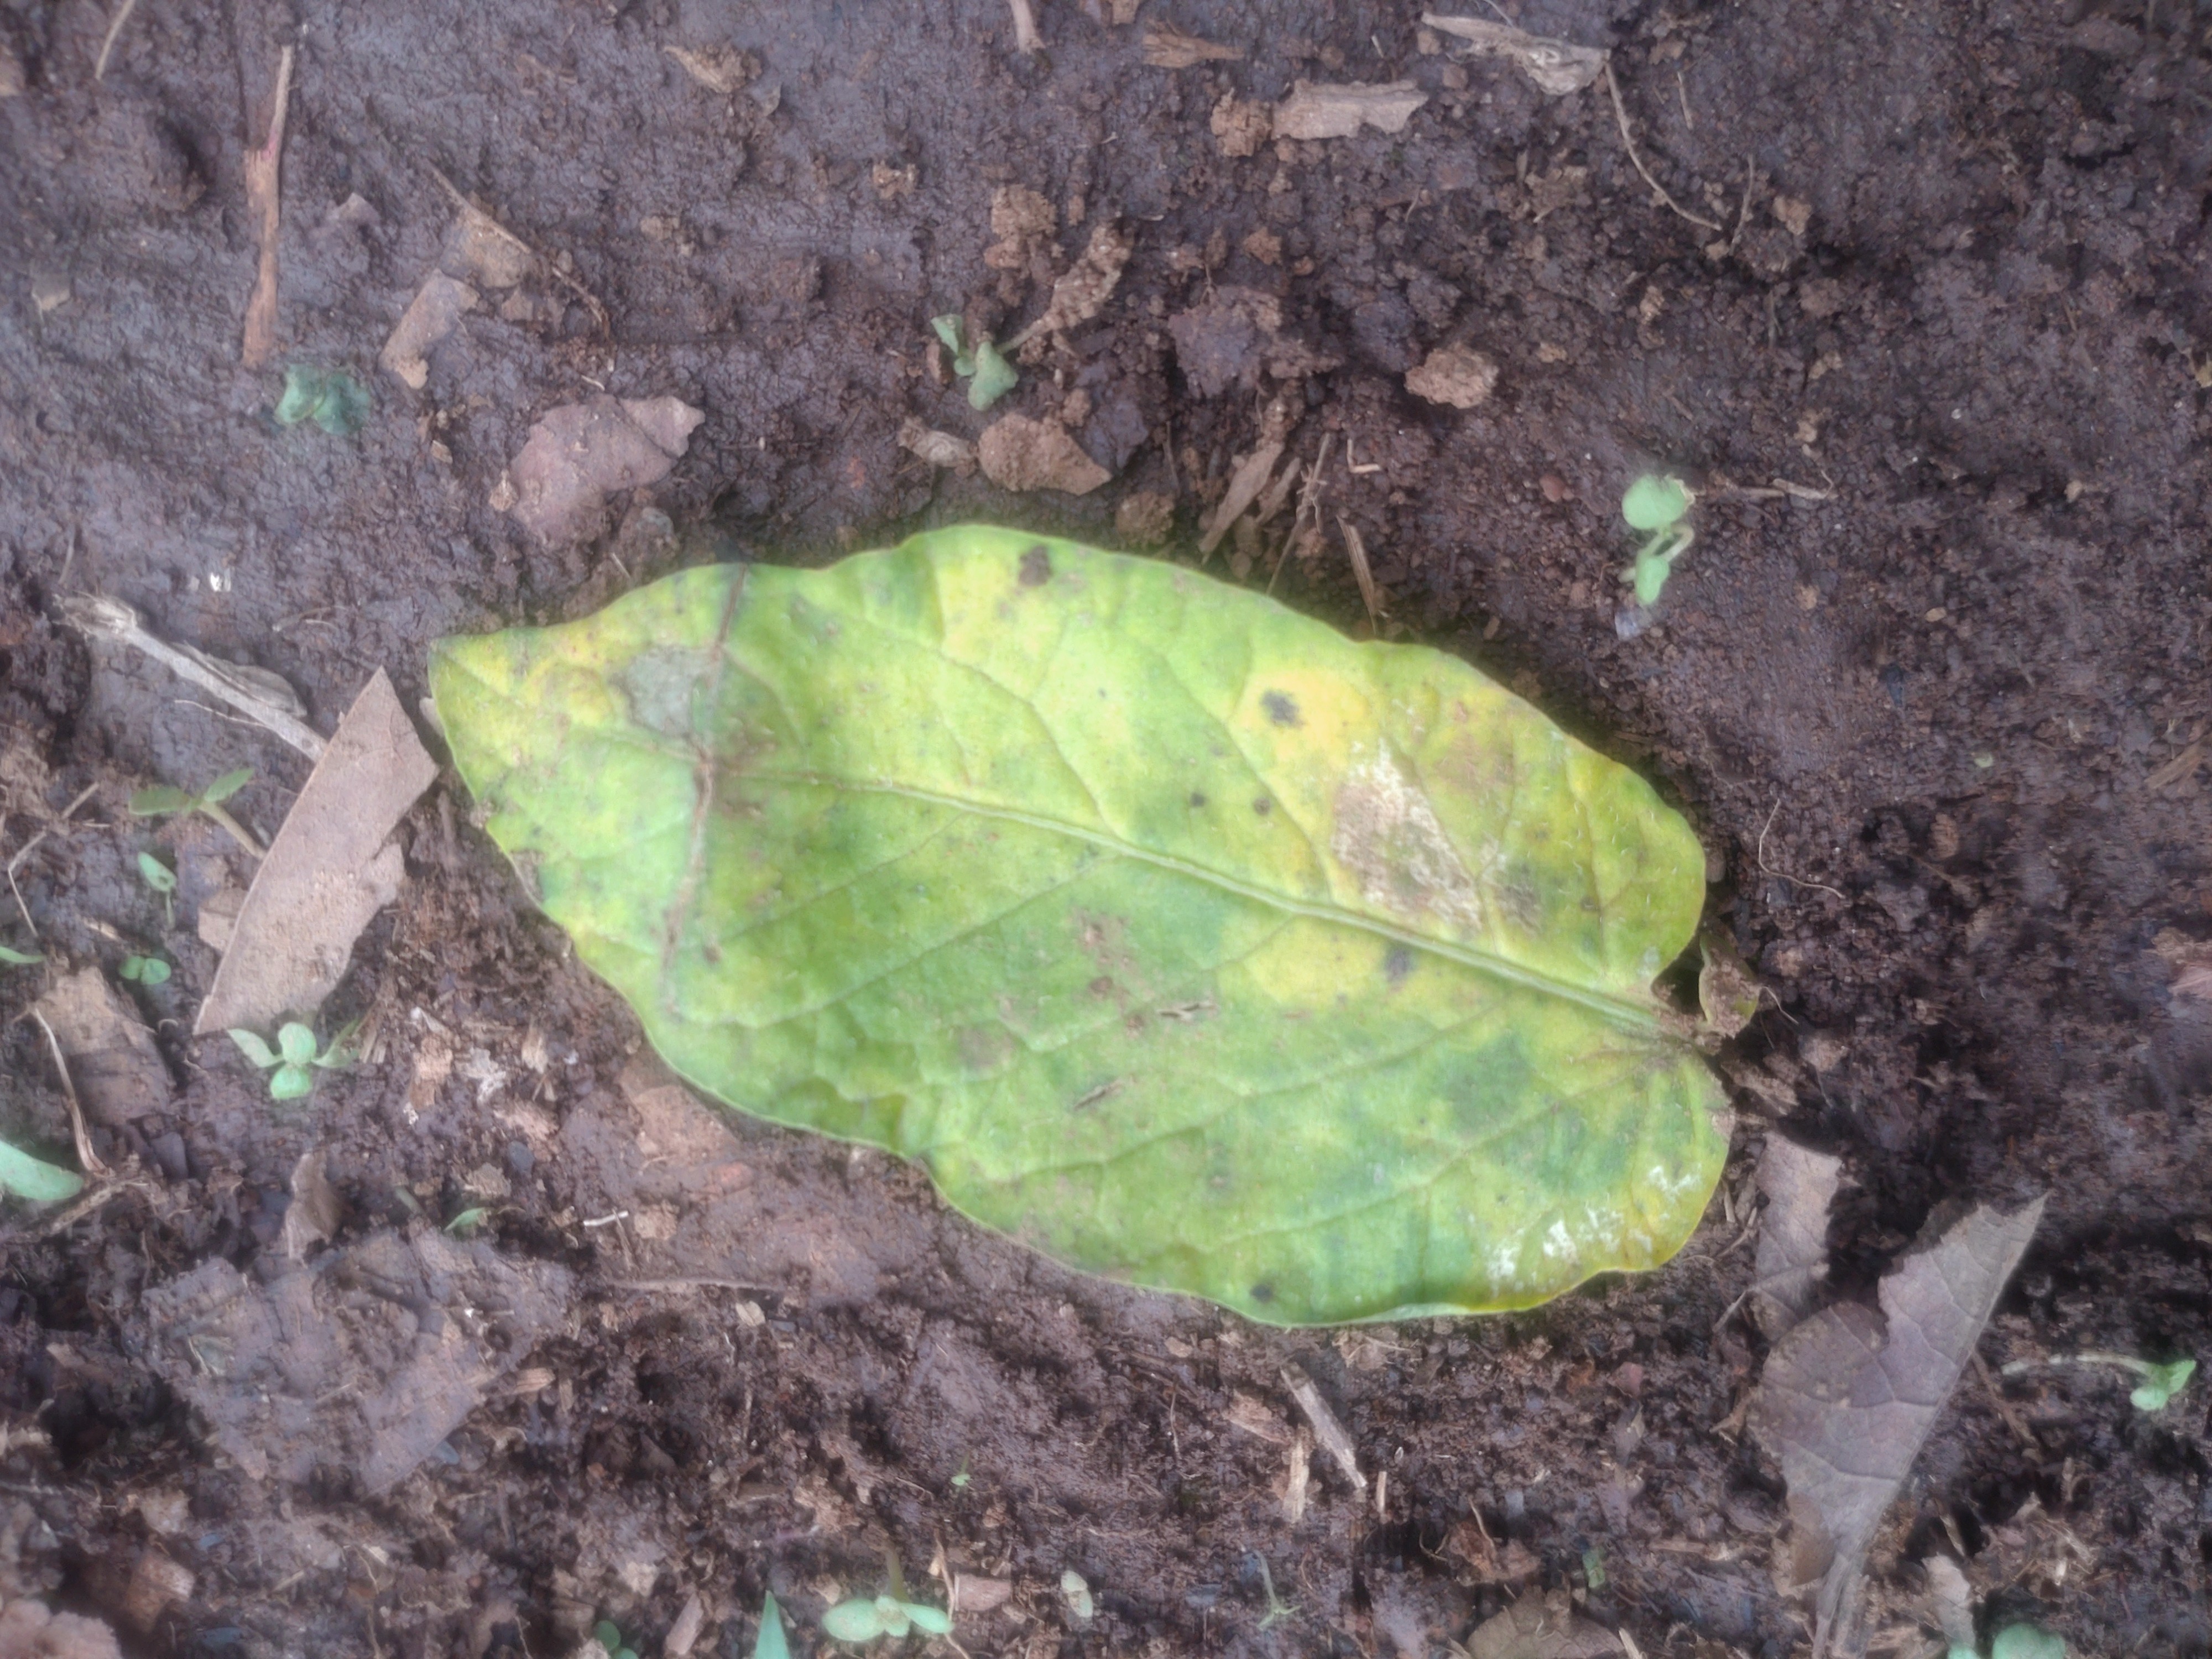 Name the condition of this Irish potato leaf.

late blight
